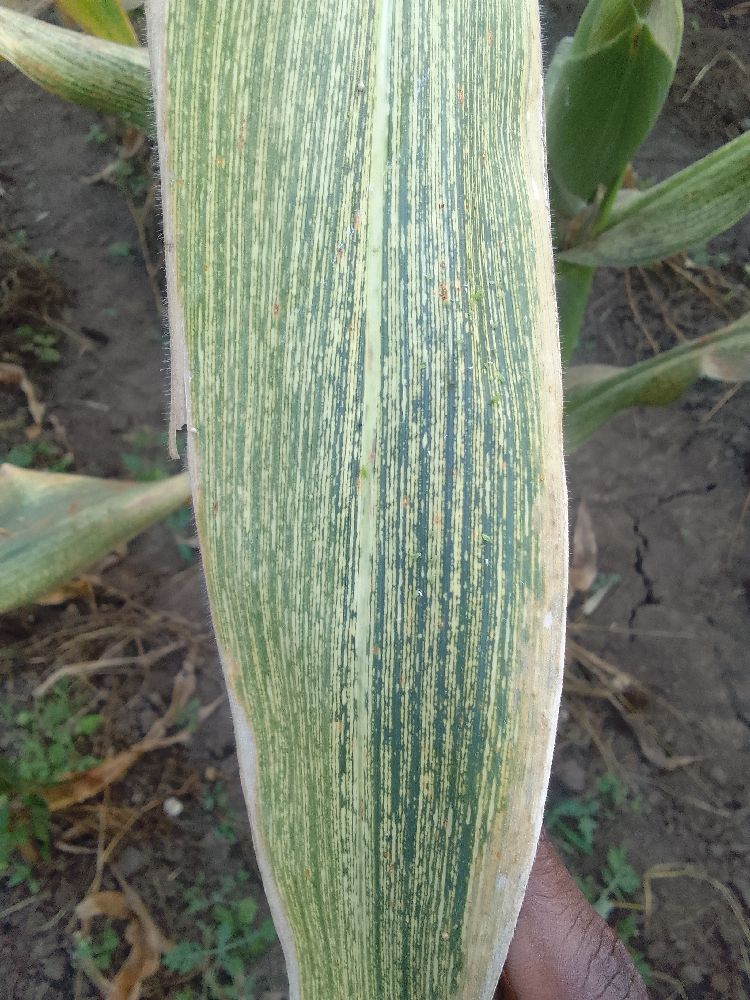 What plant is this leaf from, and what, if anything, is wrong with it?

maize, maize streak virus
